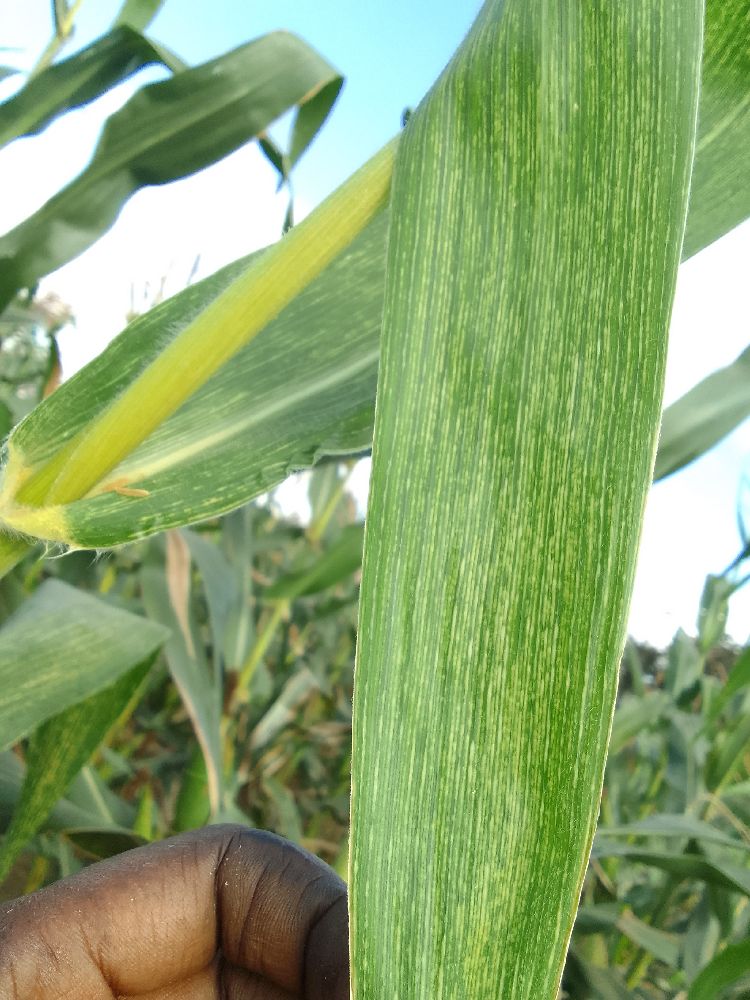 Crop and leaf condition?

maize, maize streak virus
